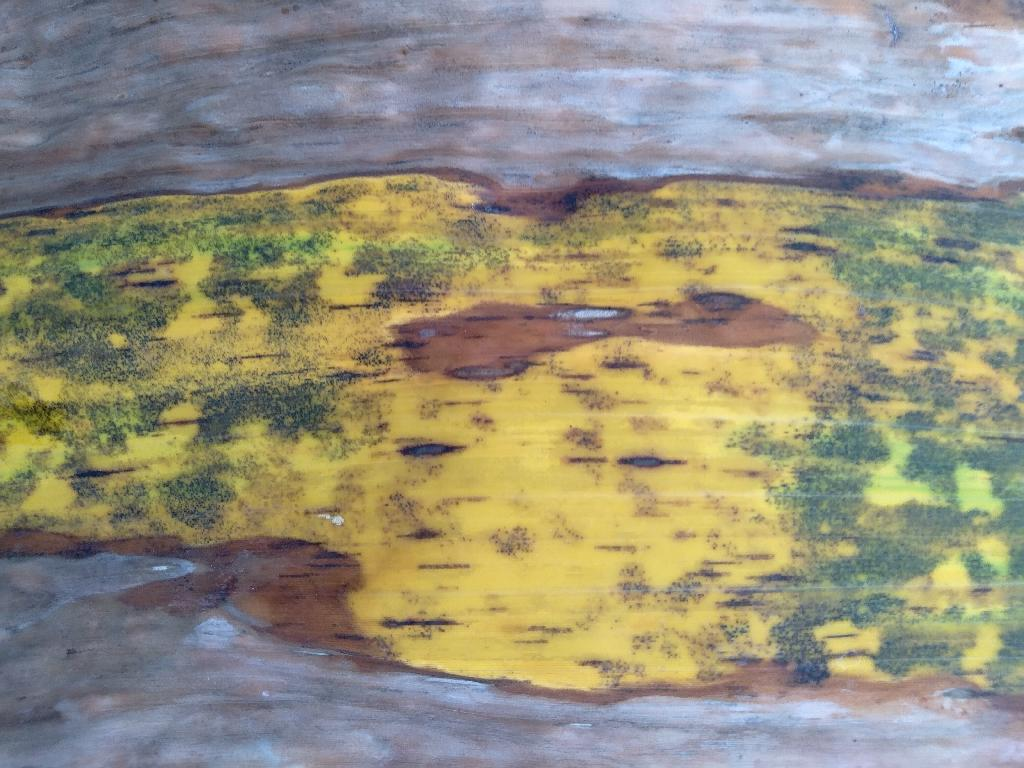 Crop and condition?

banana, black sigatoka
